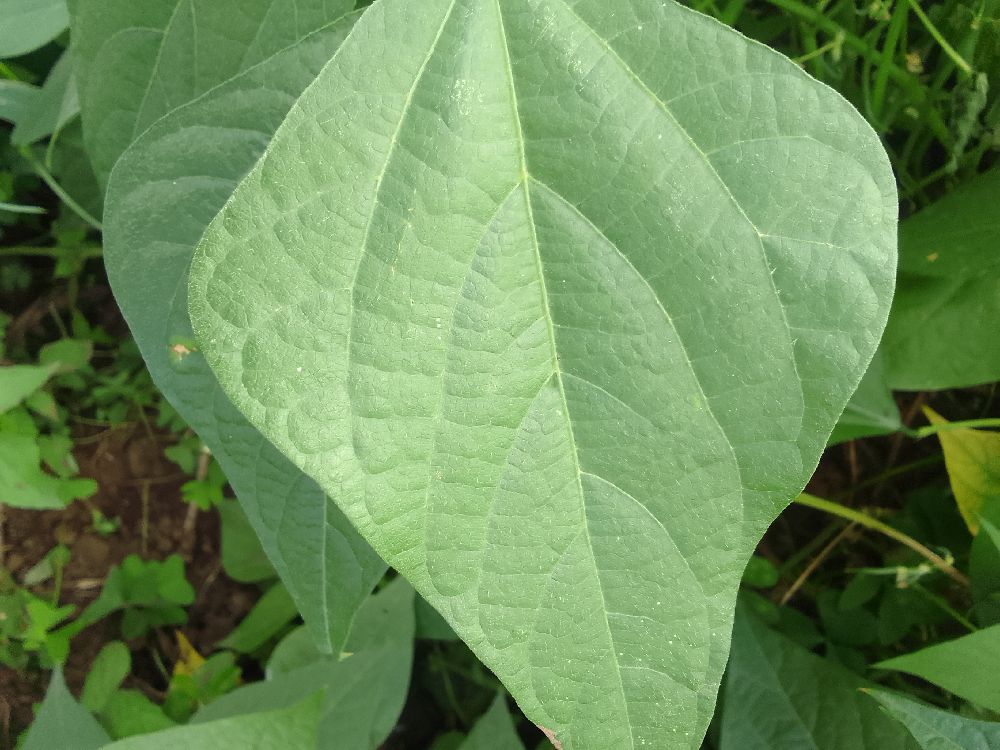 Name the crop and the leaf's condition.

common bean, healthy
